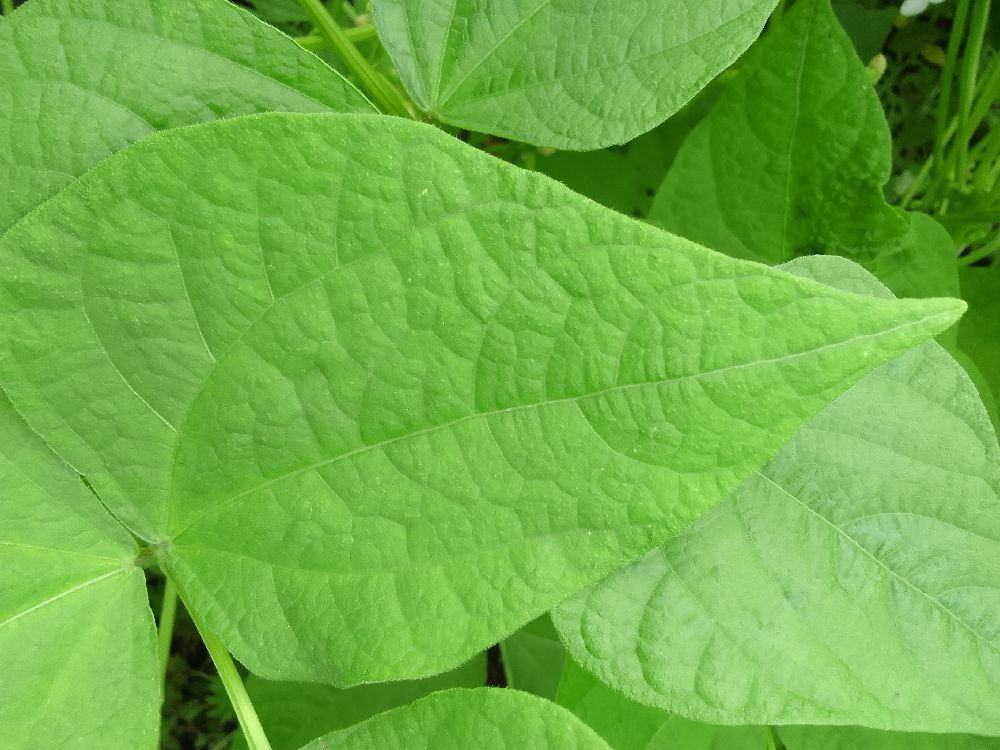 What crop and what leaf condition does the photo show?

common bean, healthy
